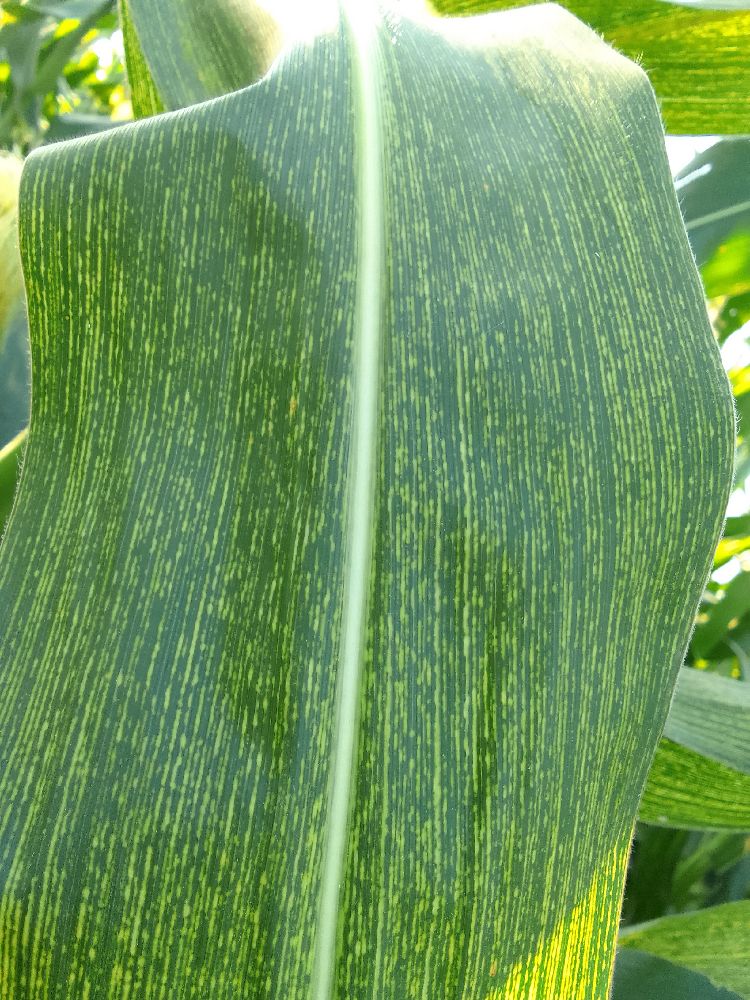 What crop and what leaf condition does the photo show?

maize, maize streak virus
